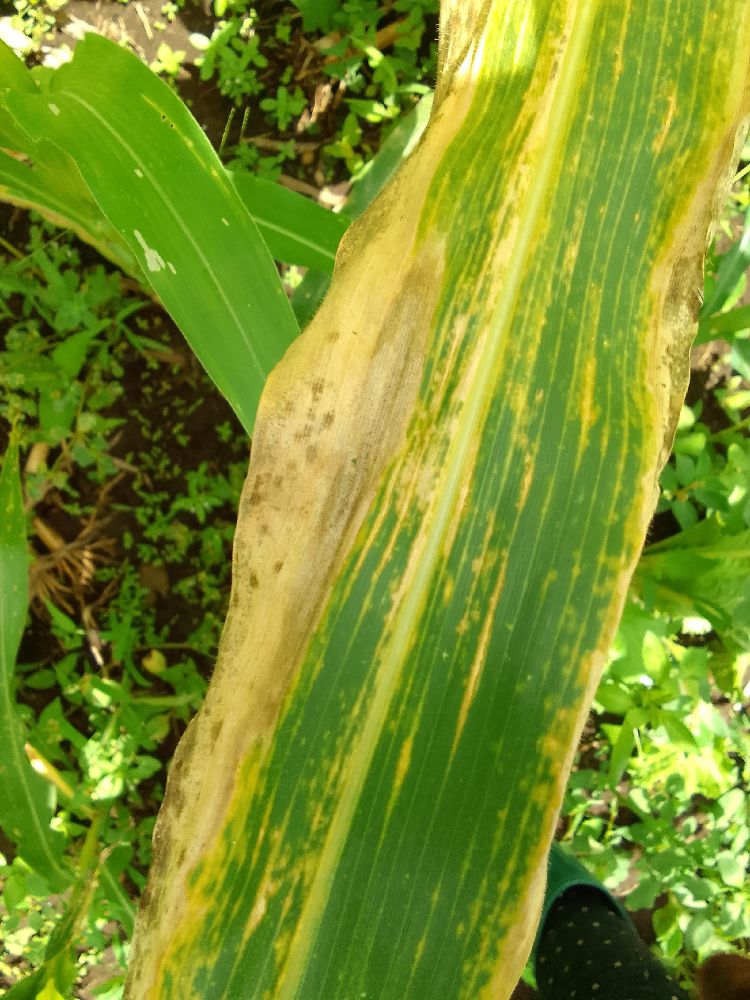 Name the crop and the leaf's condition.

maize, maize lethal necrosis
